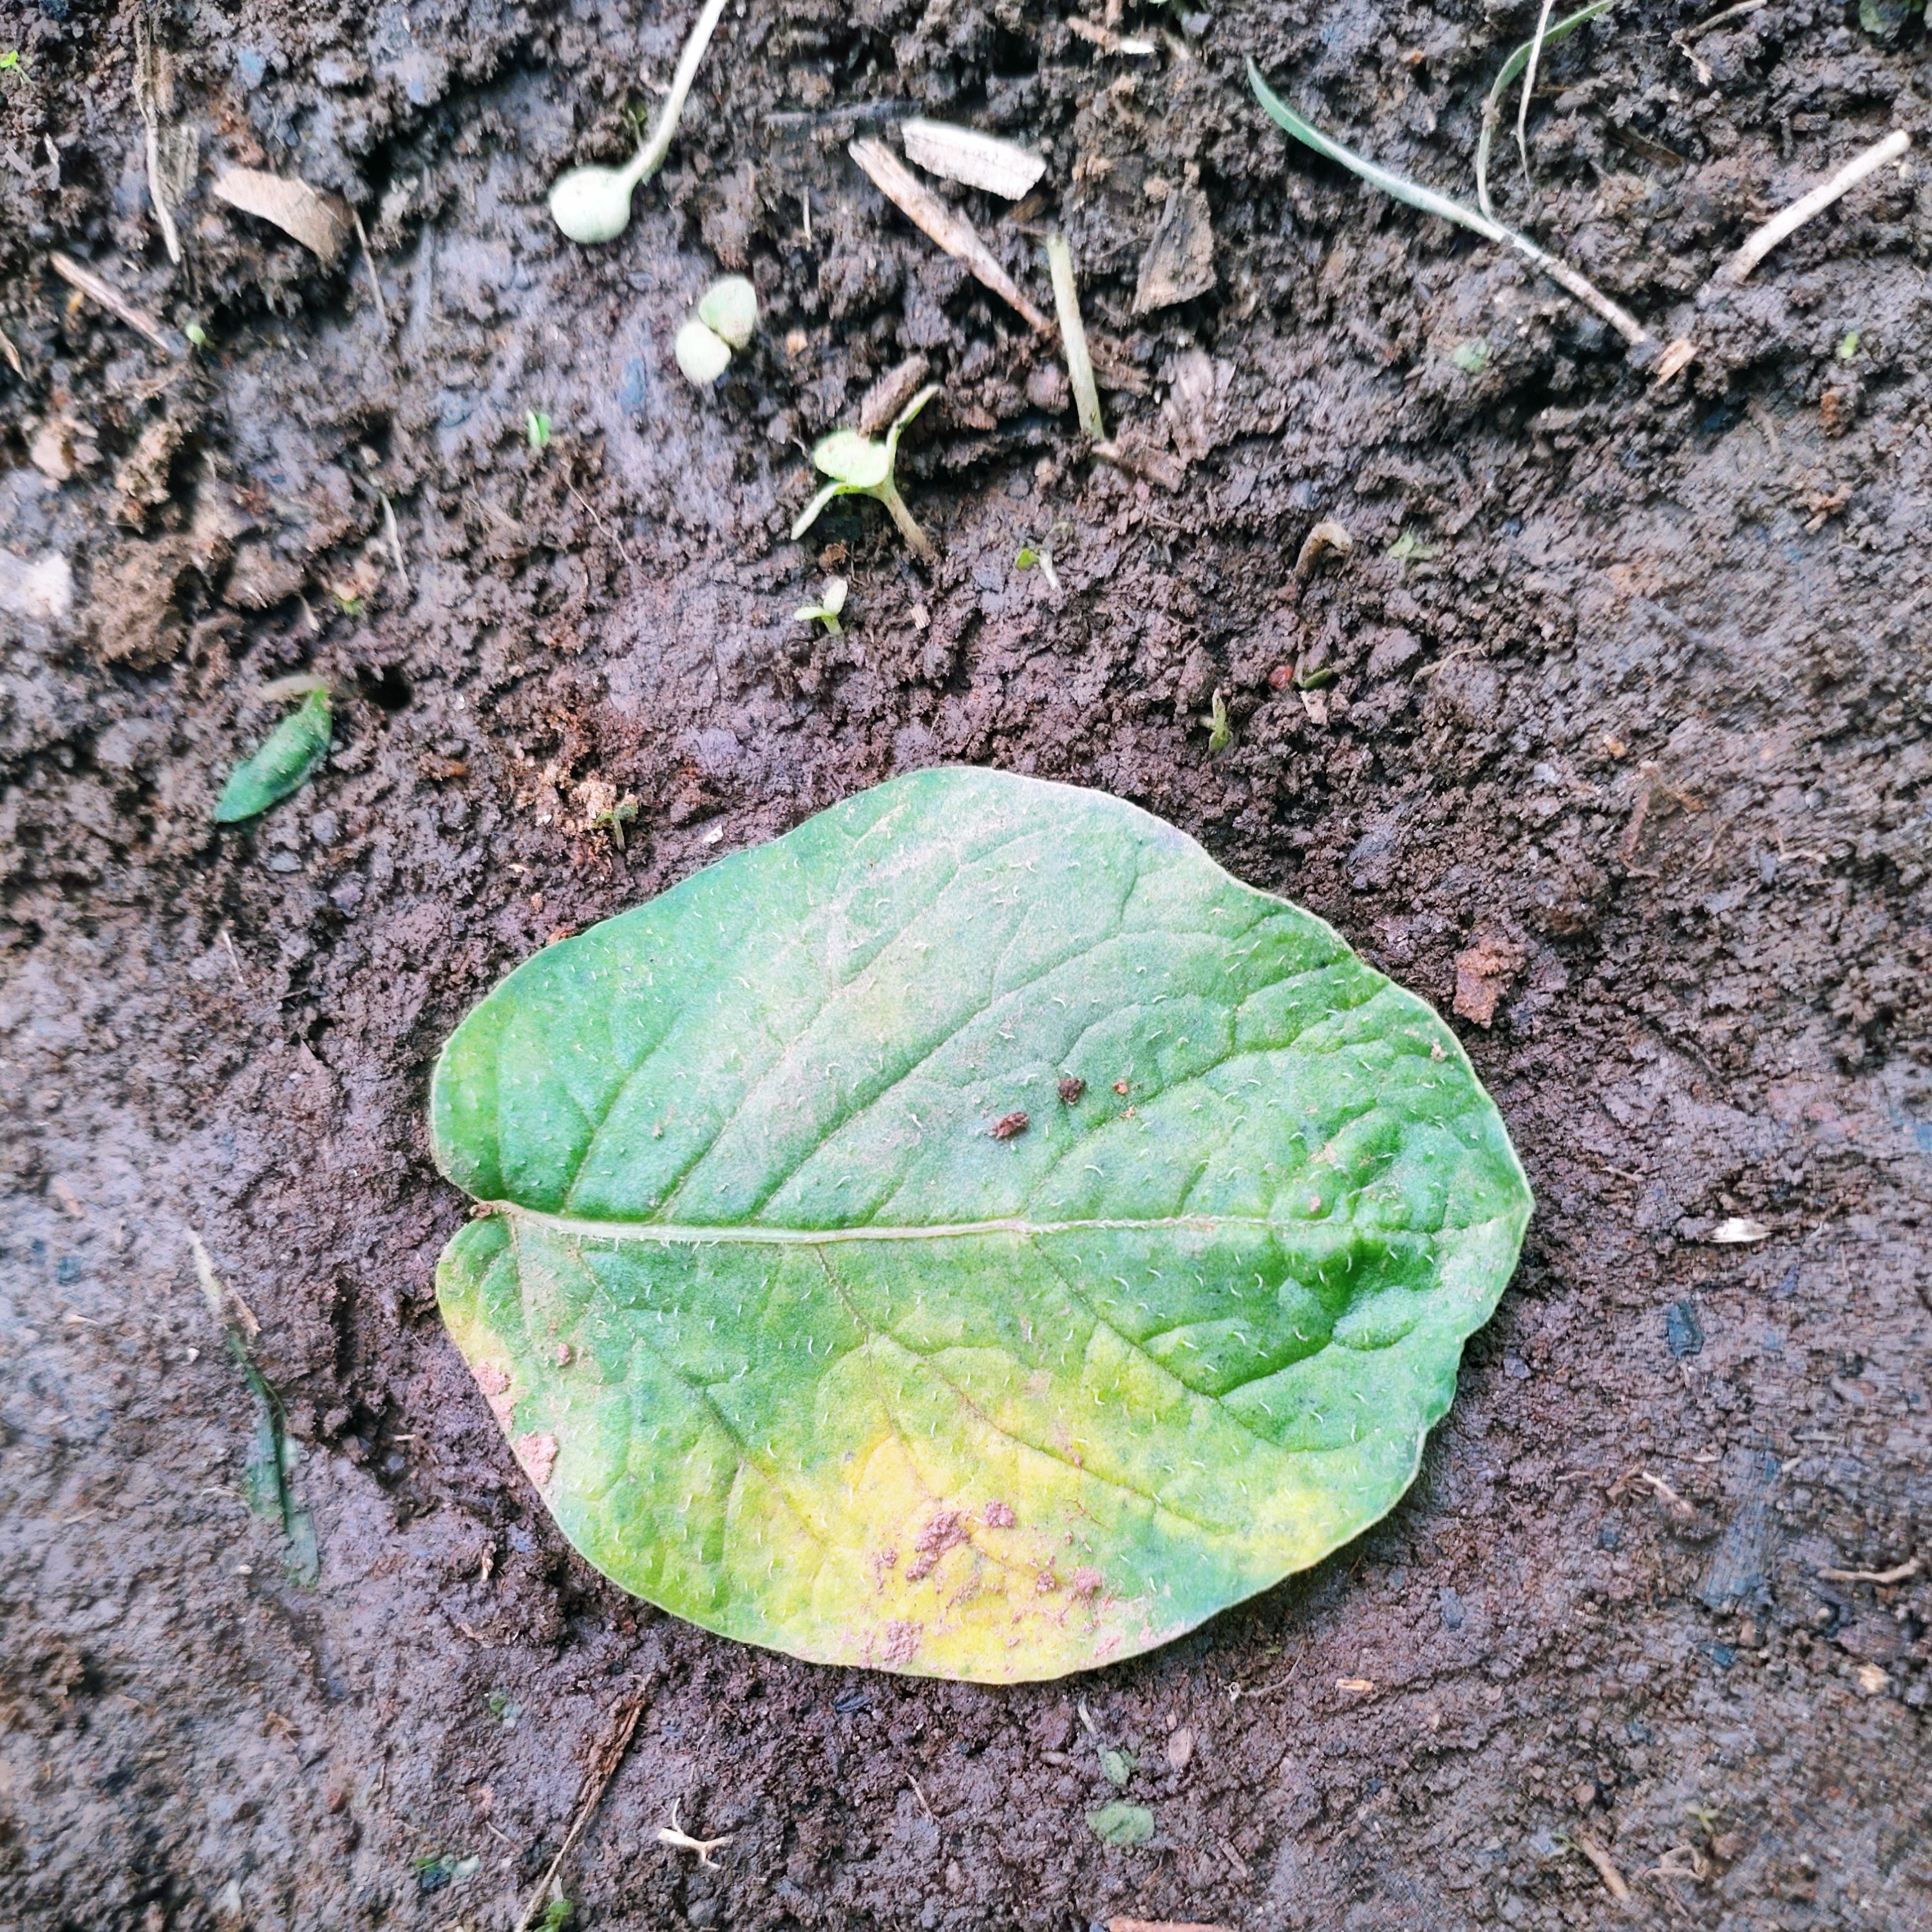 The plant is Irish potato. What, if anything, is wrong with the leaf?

late blight
